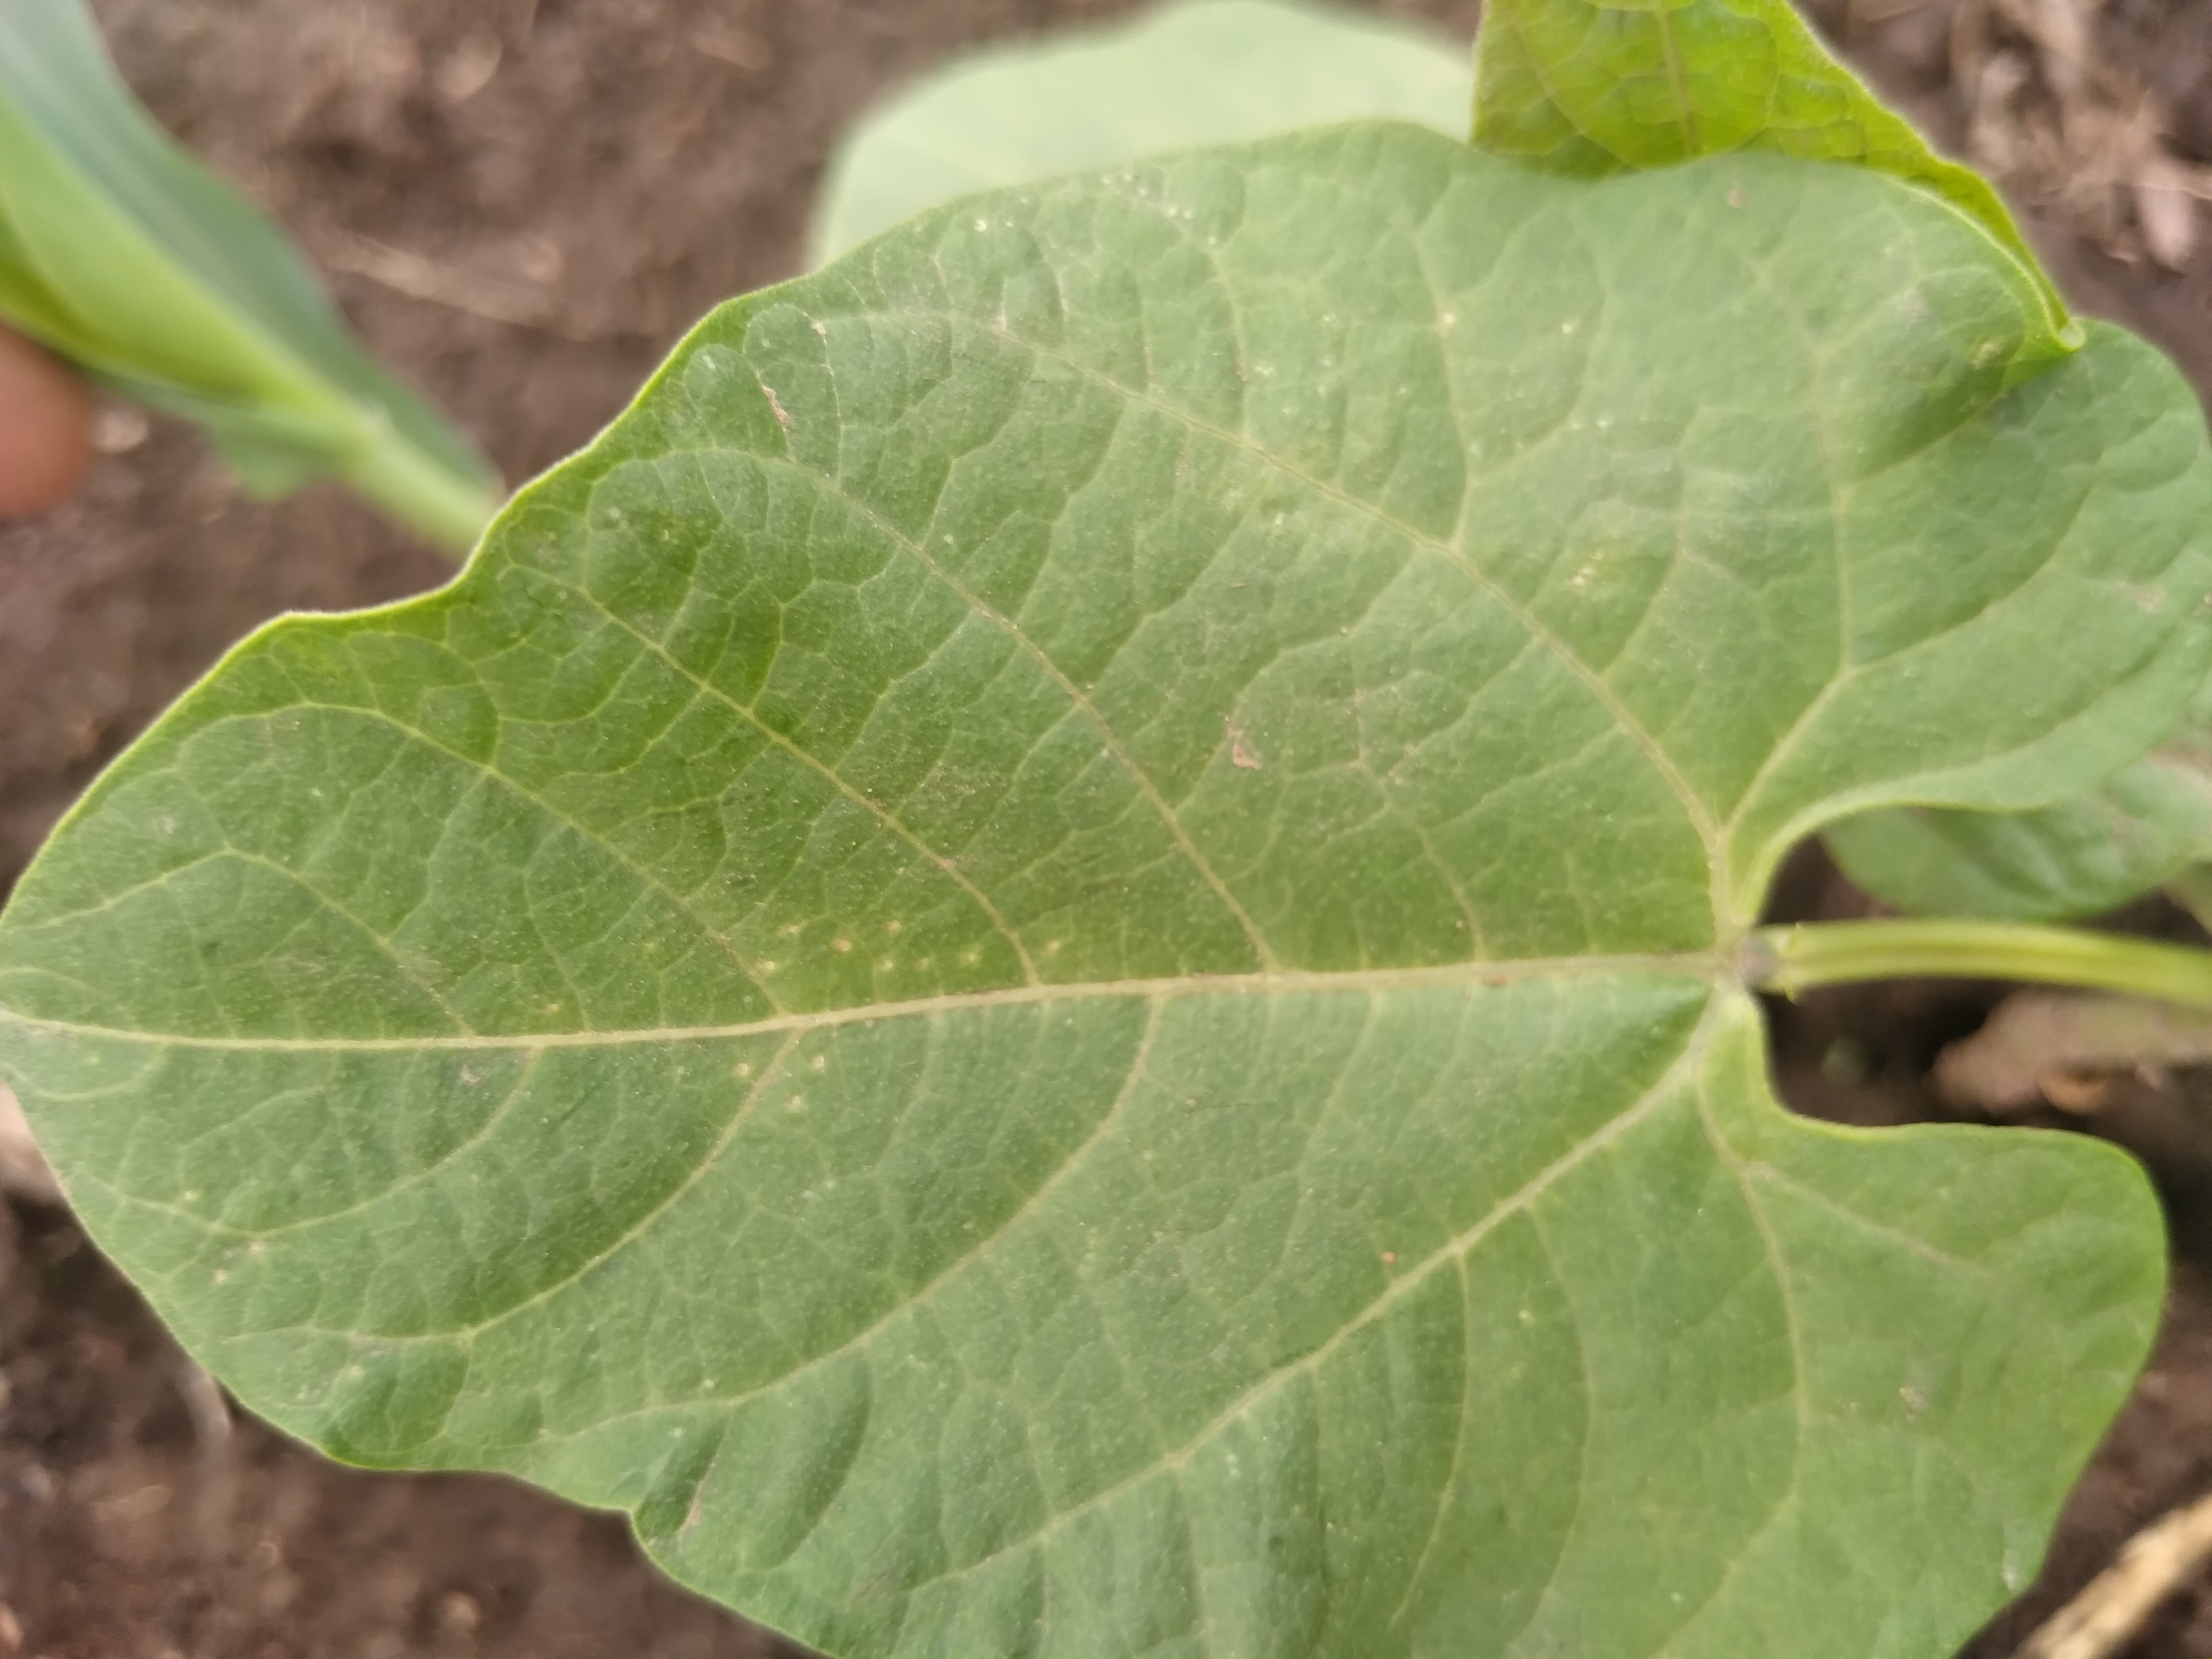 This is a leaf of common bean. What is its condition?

healthy
